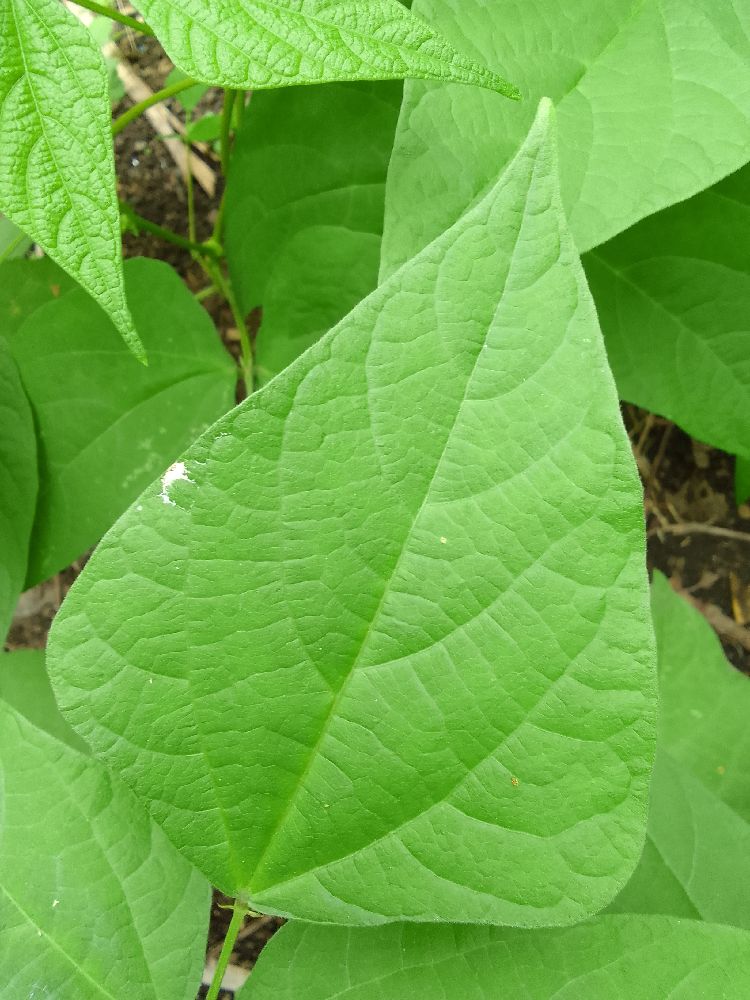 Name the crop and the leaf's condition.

common bean, healthy
